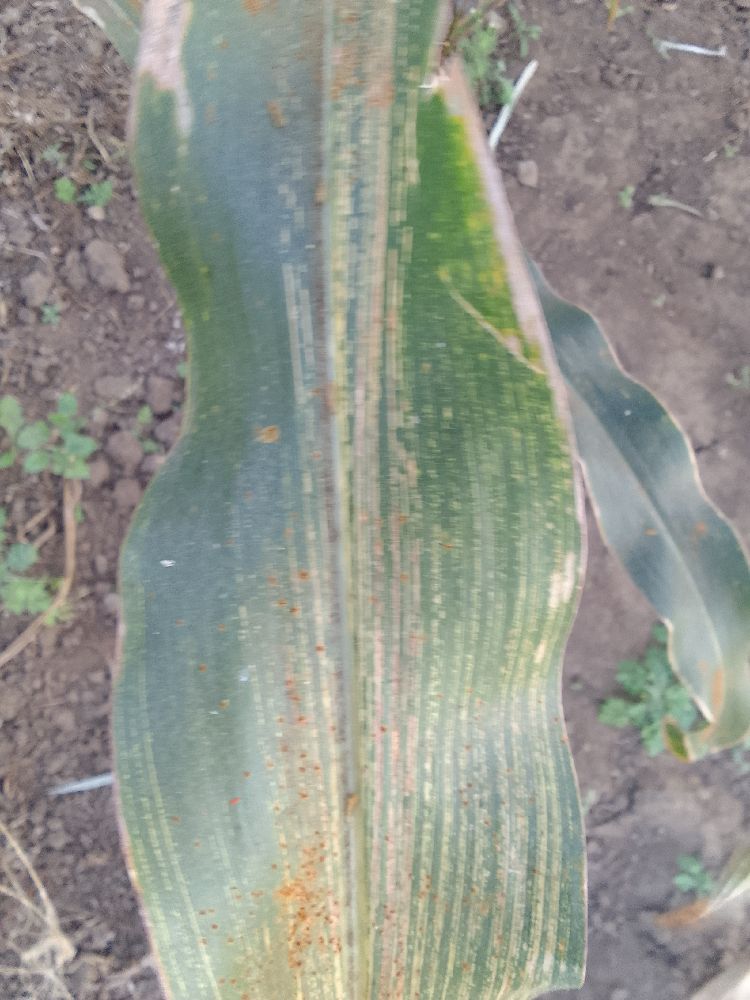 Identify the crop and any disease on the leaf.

maize, maize streak virus
